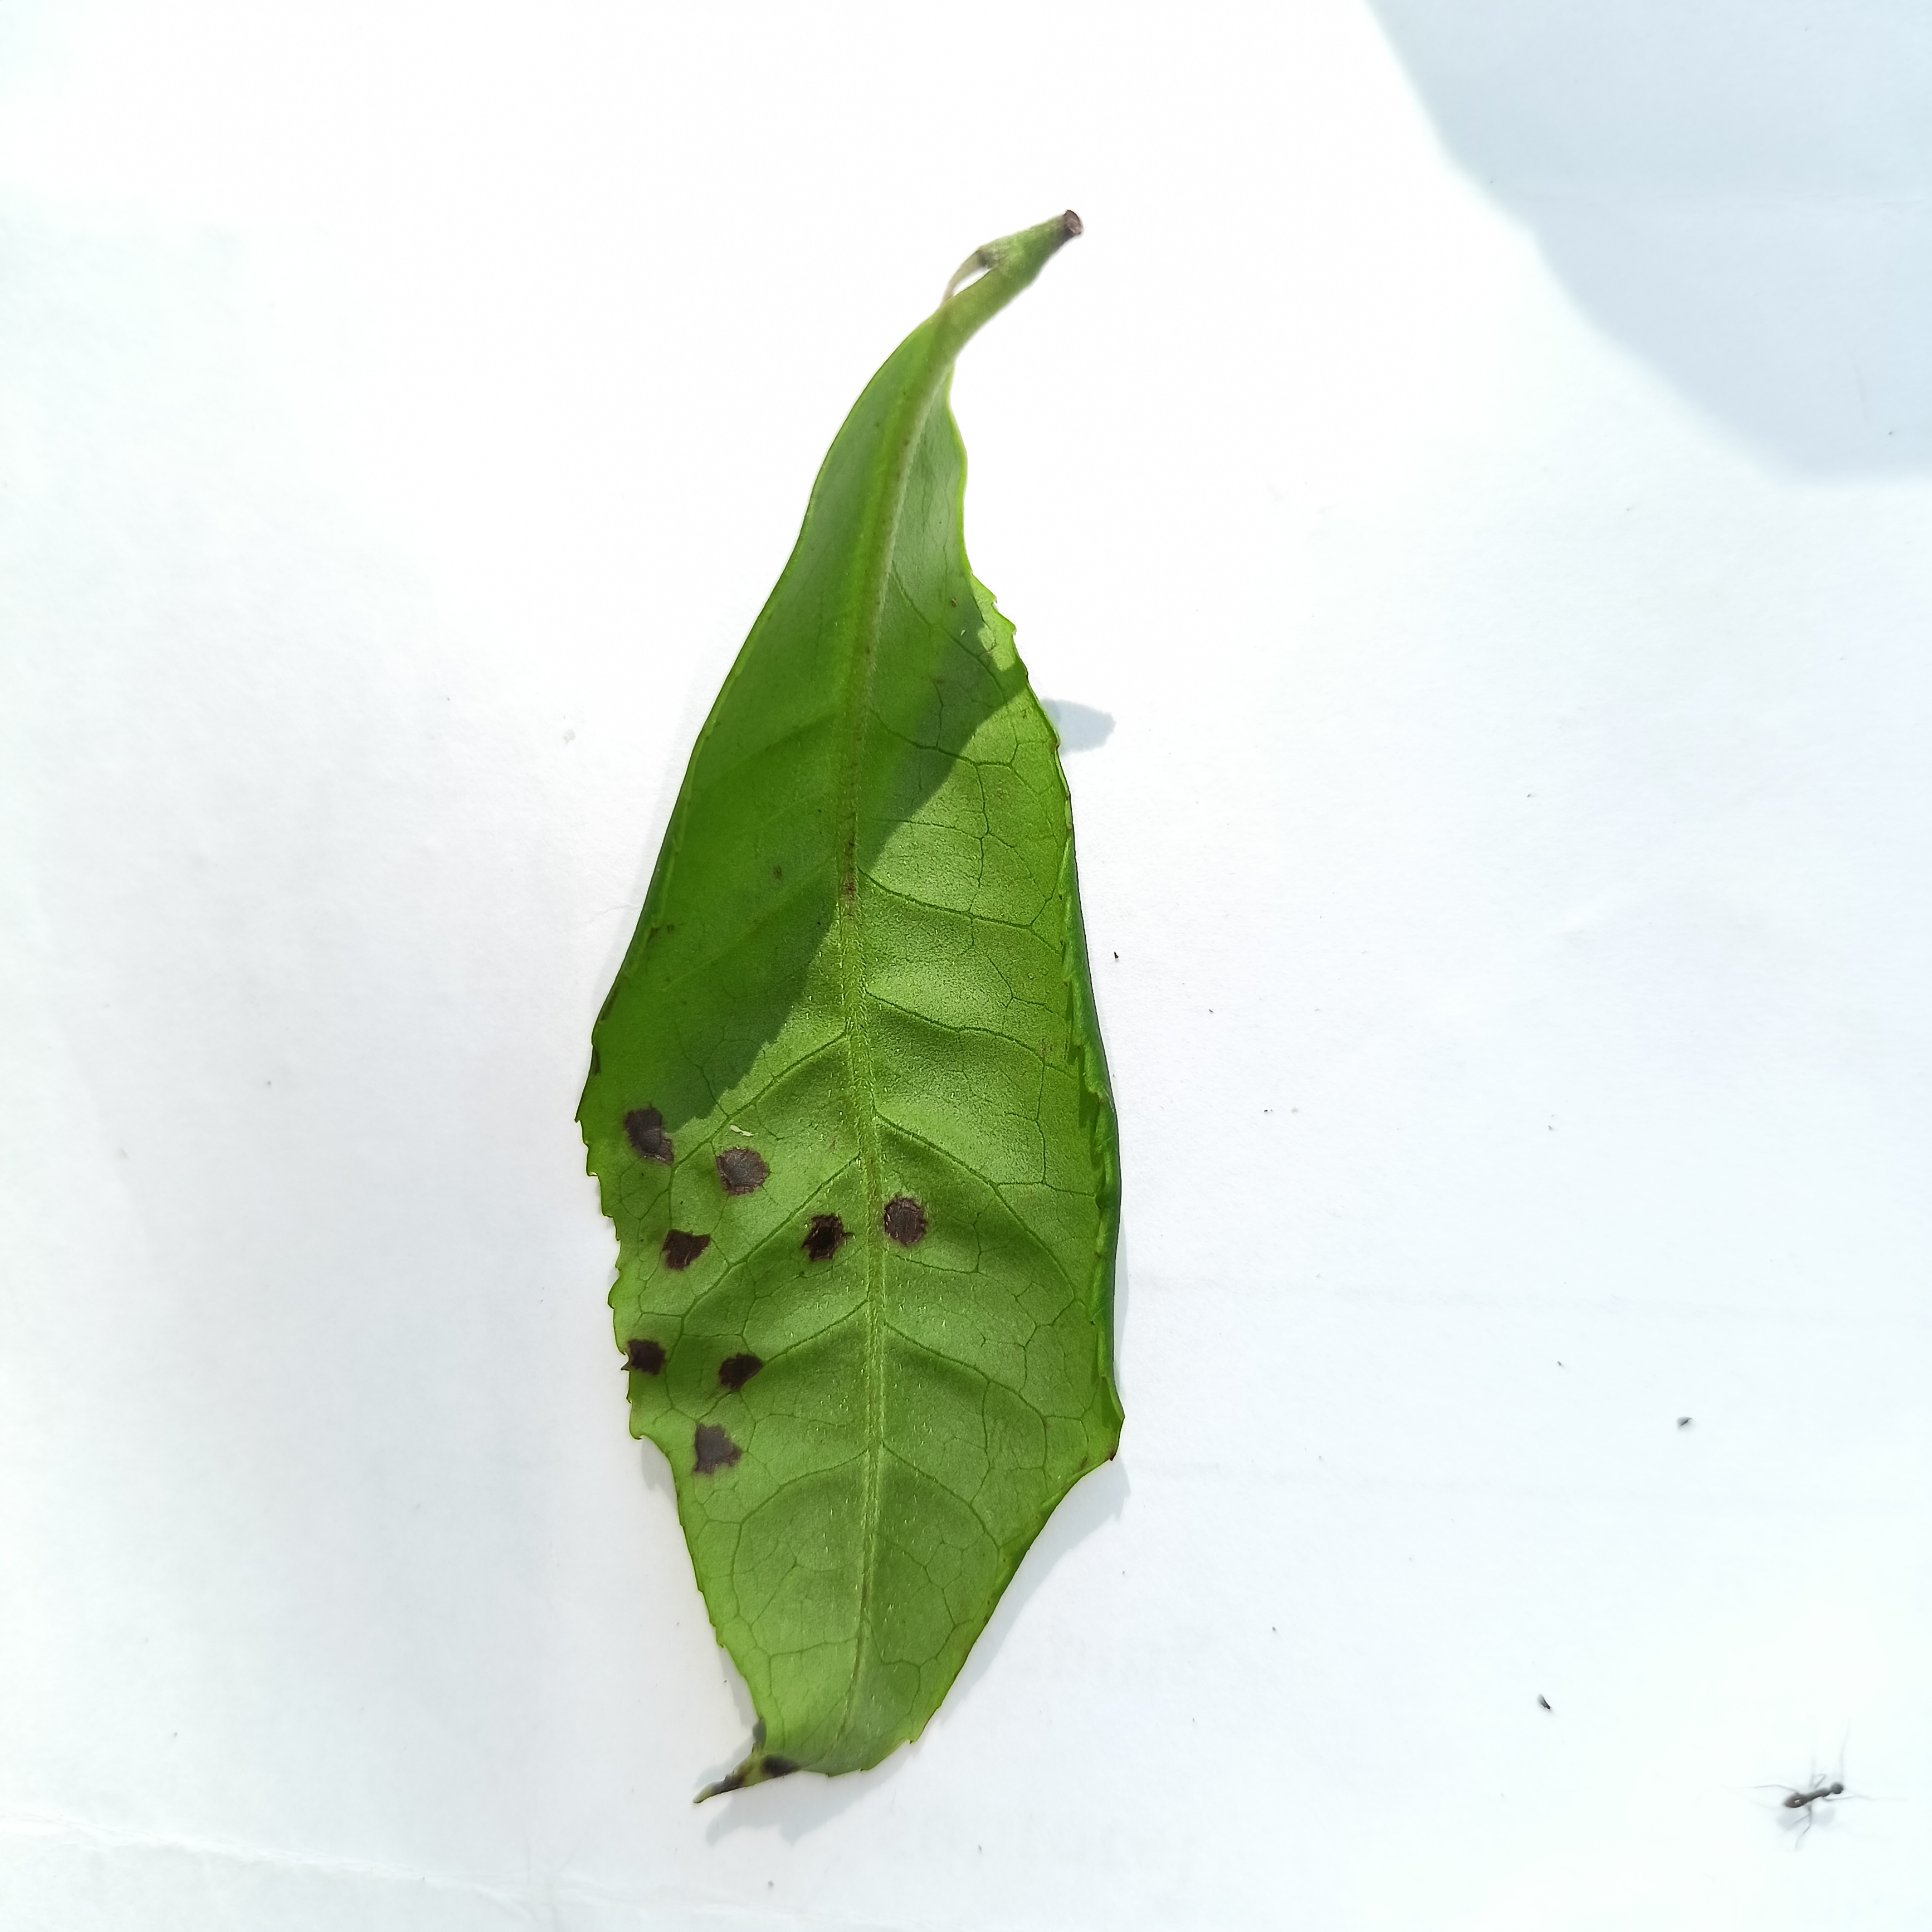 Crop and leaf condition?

tea, helopeltis
